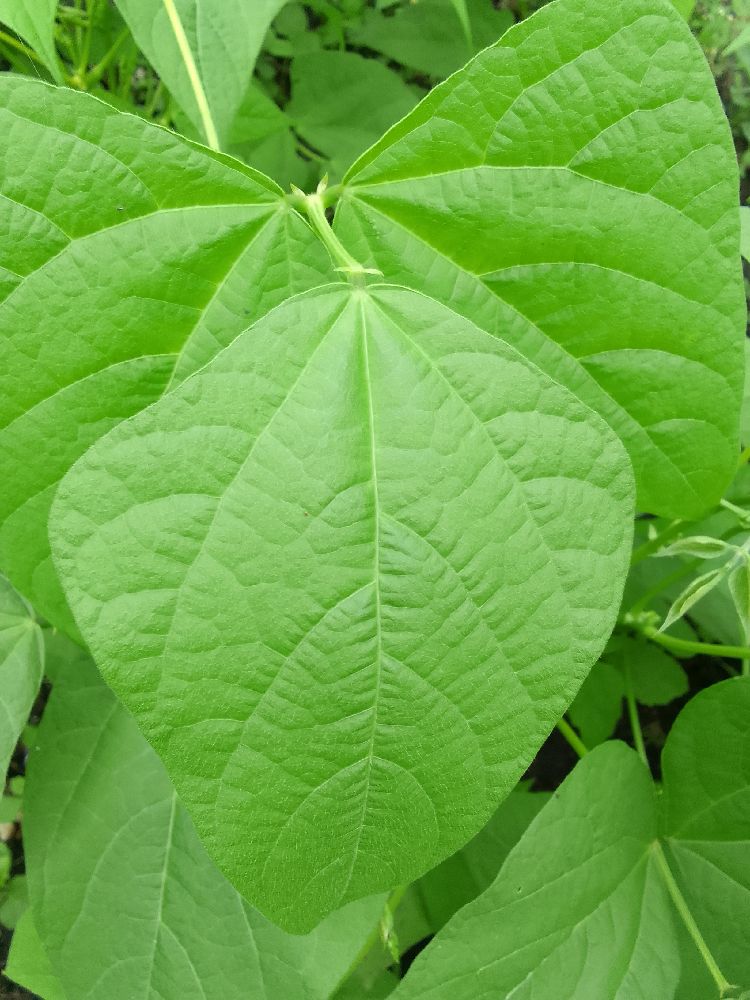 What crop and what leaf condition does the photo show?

common bean, healthy
